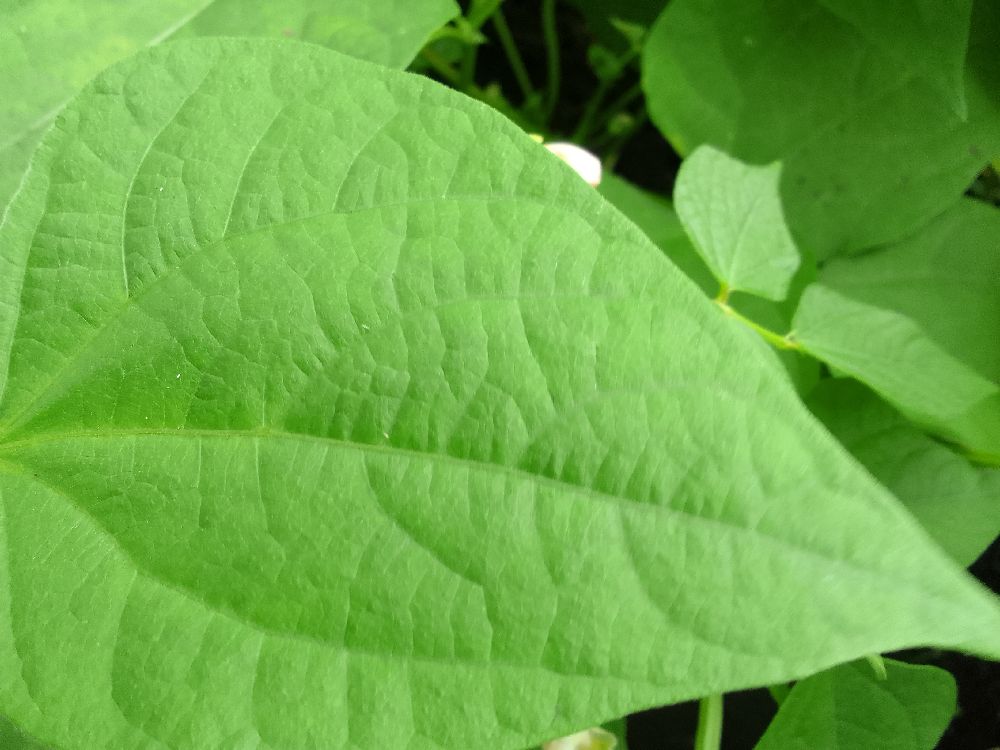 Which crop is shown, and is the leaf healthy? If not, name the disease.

common bean, healthy
